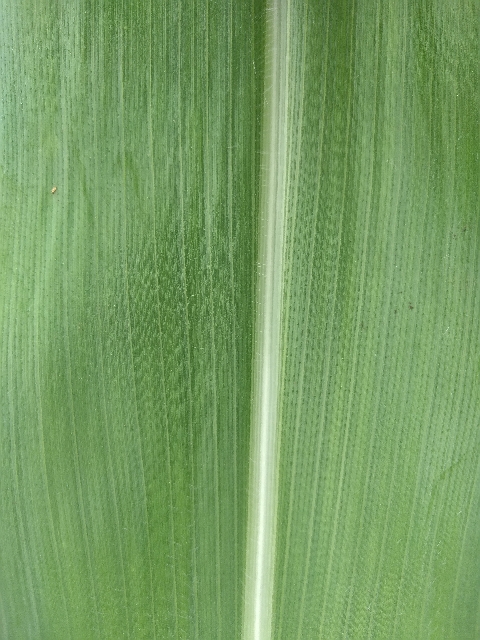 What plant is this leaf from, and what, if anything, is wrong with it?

maize, healthy
